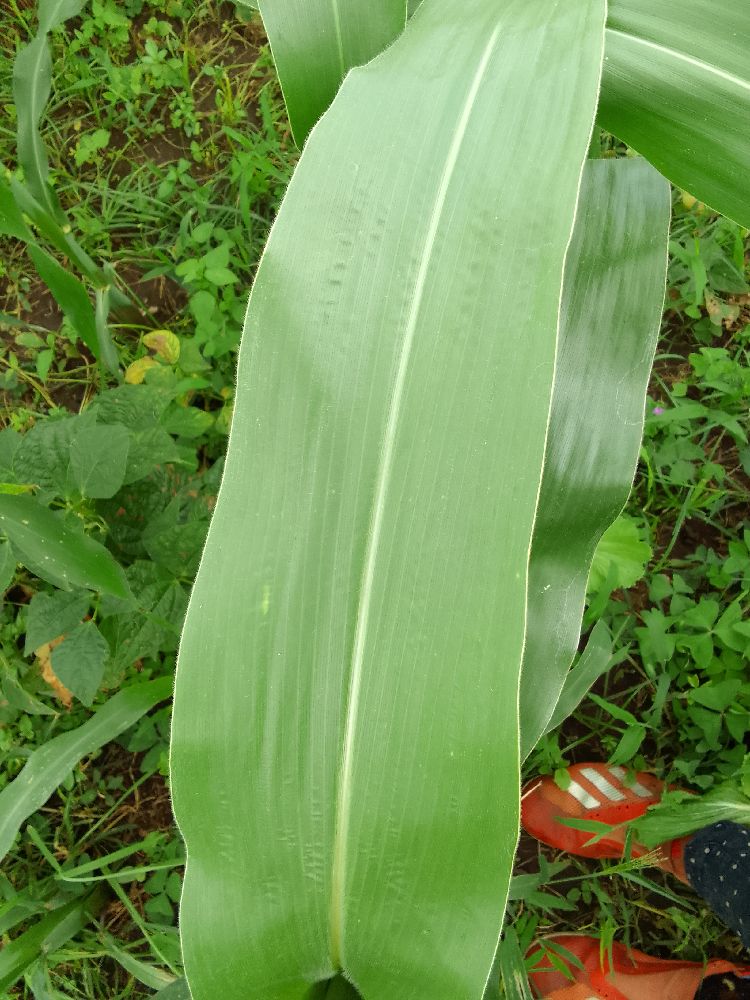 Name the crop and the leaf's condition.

maize, healthy
